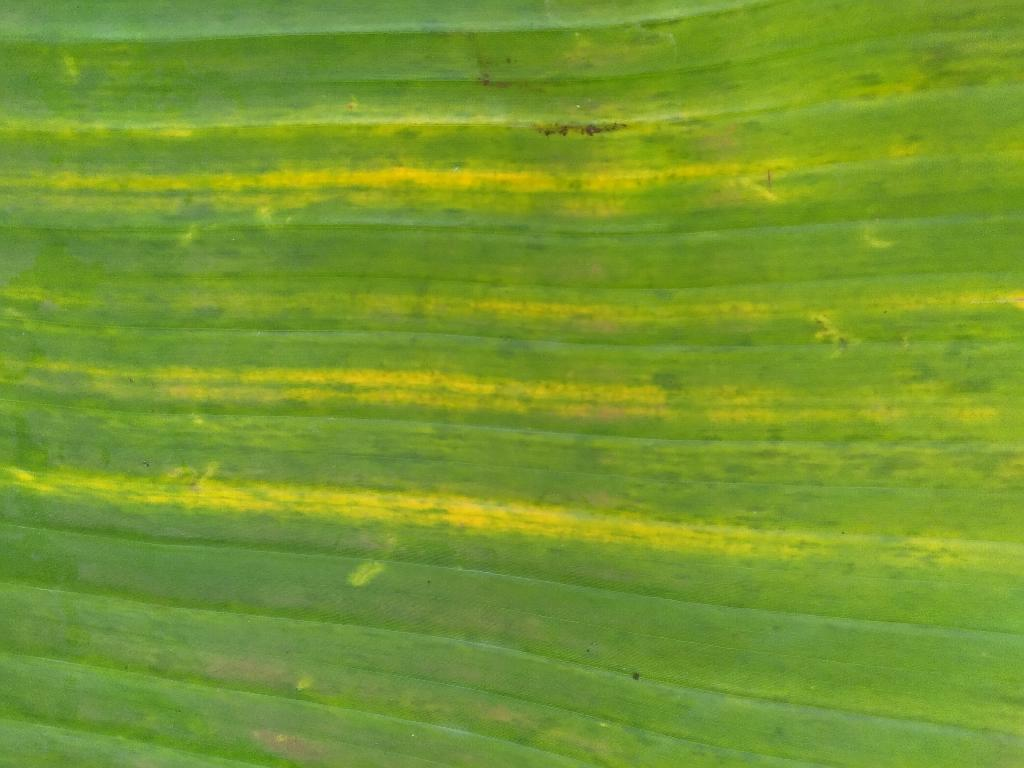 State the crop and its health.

banana, fusarium wilt race 1
